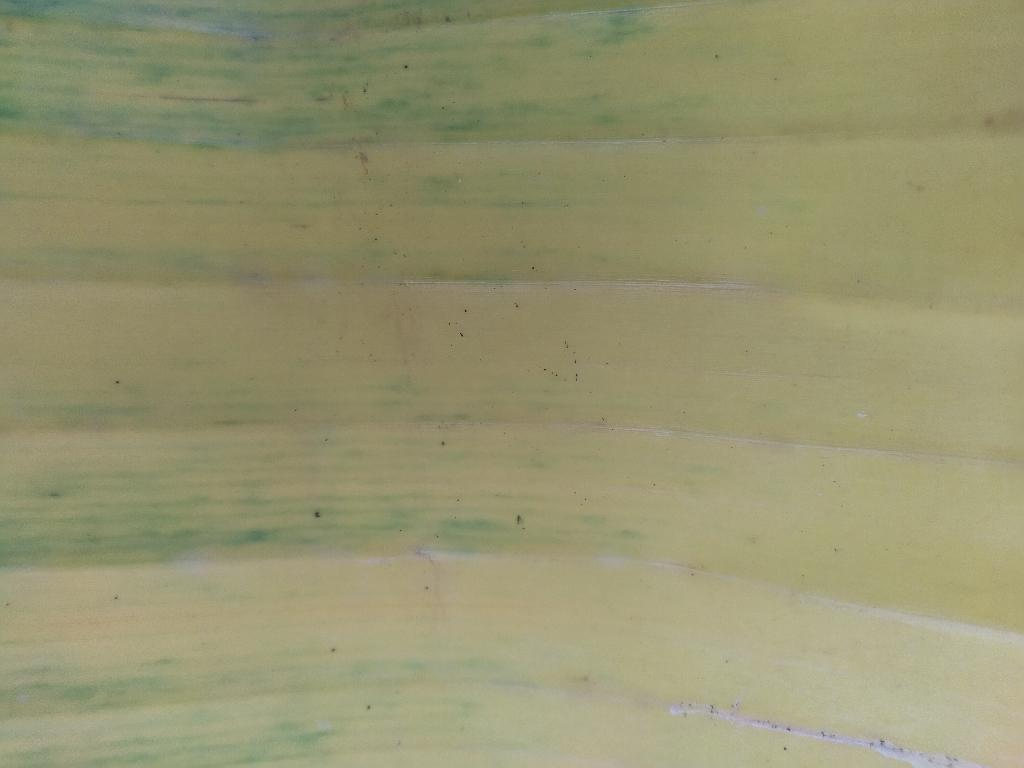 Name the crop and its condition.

banana, fusarium wilt race 1
